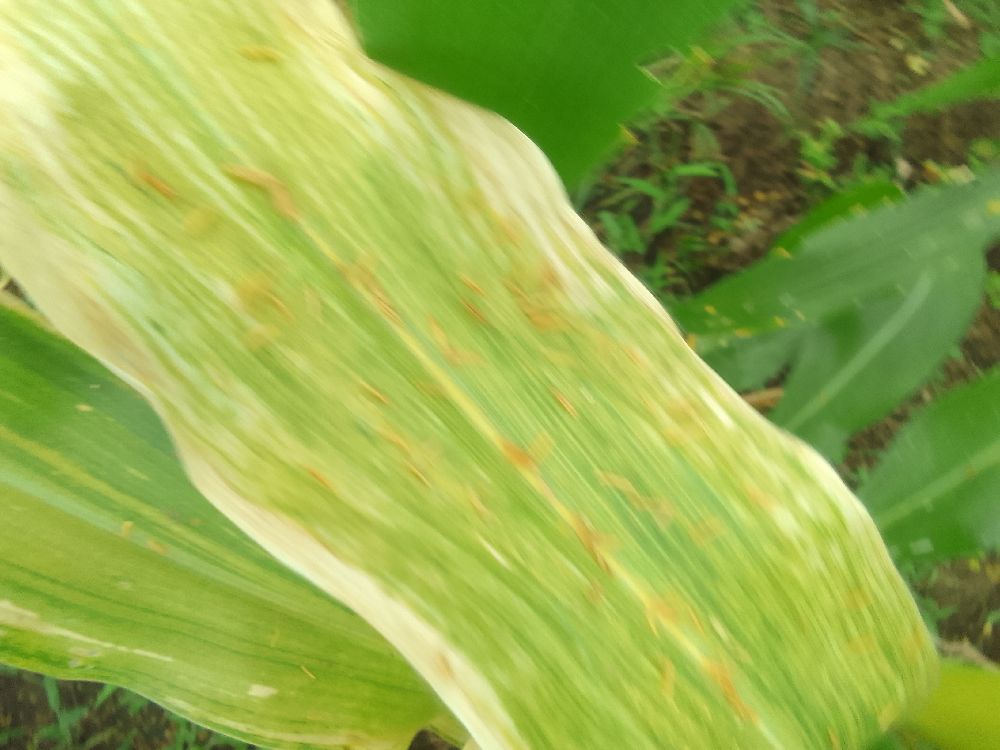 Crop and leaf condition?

maize, maize lethal necrosis
